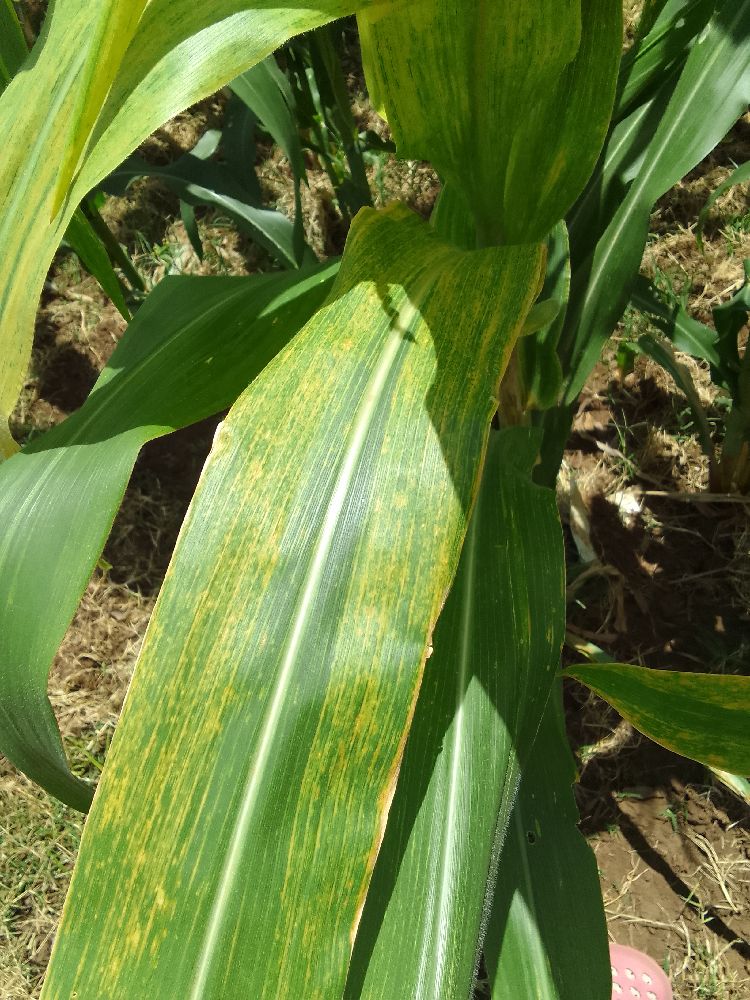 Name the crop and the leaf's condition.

maize, maize lethal necrosis
